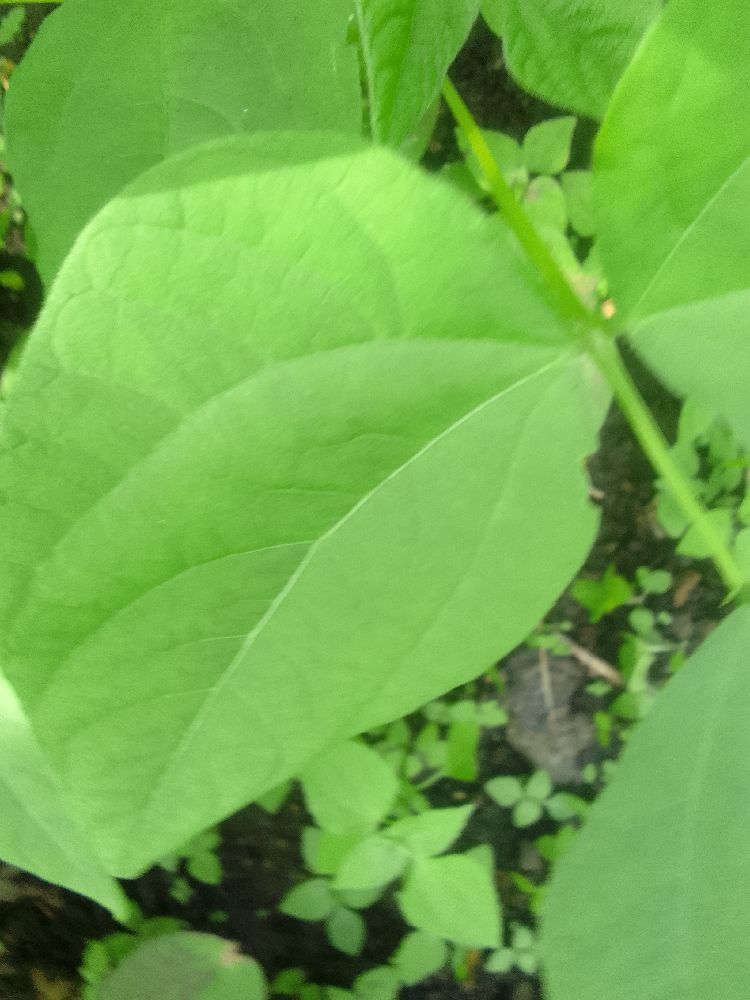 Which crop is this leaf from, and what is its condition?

common bean, healthy
